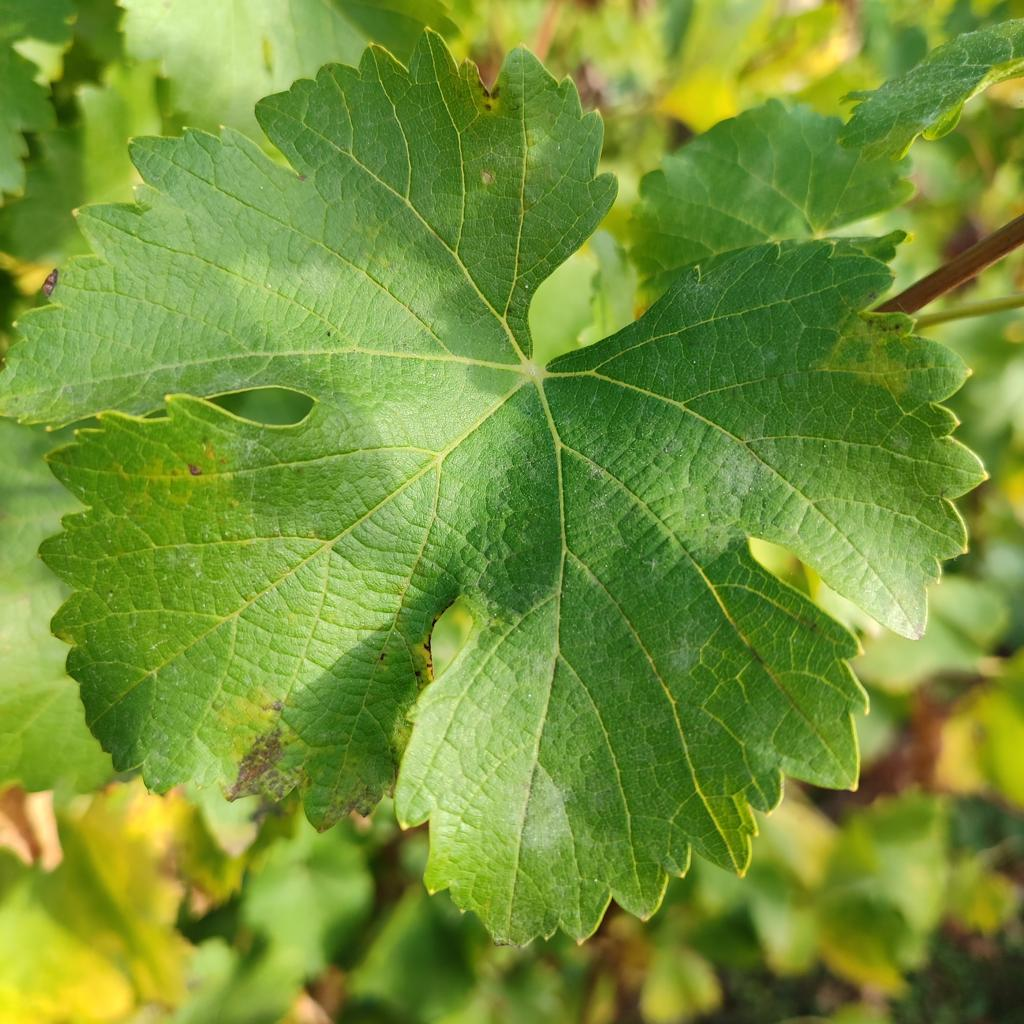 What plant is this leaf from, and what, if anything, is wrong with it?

grapevine, powdery mildew
